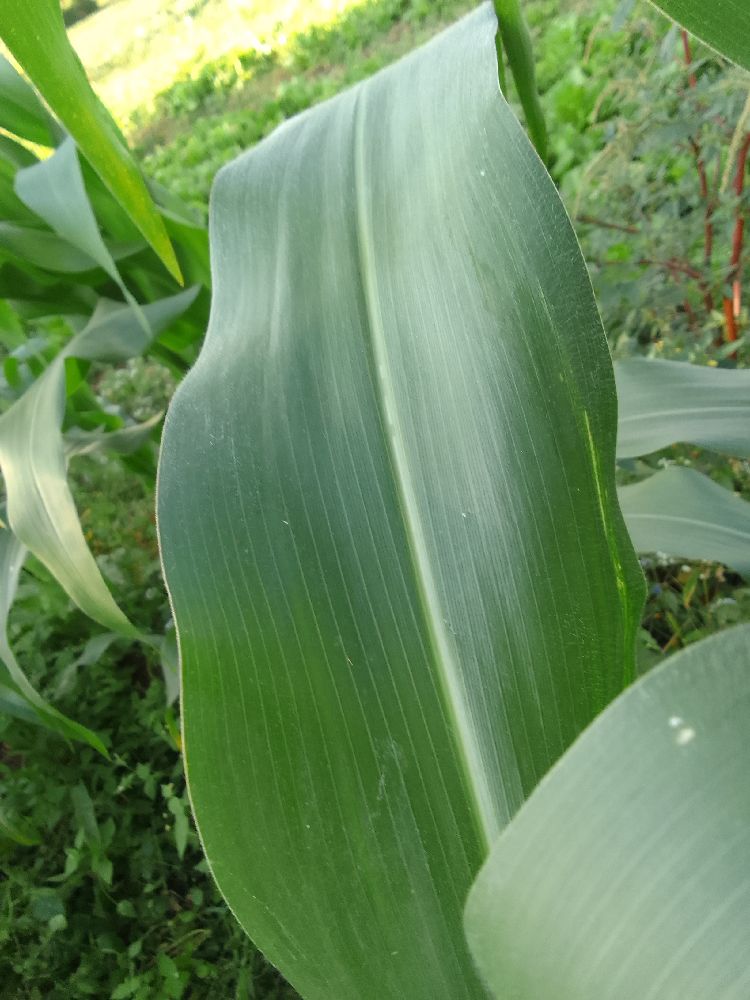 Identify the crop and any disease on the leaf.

maize, healthy
